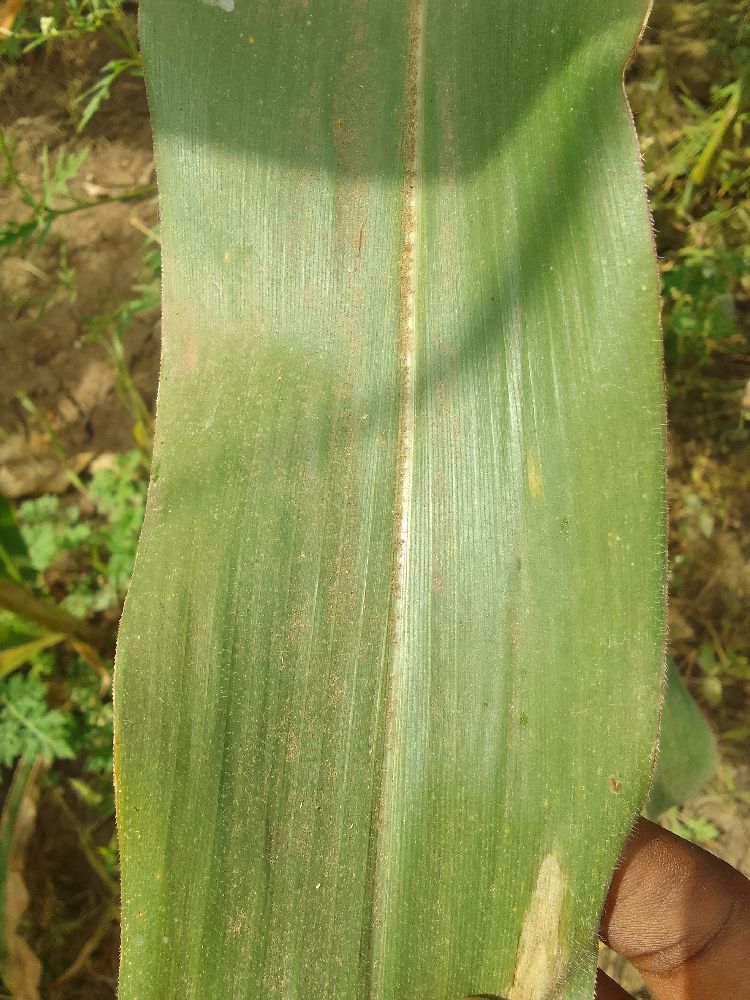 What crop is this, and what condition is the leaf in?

maize, healthy
